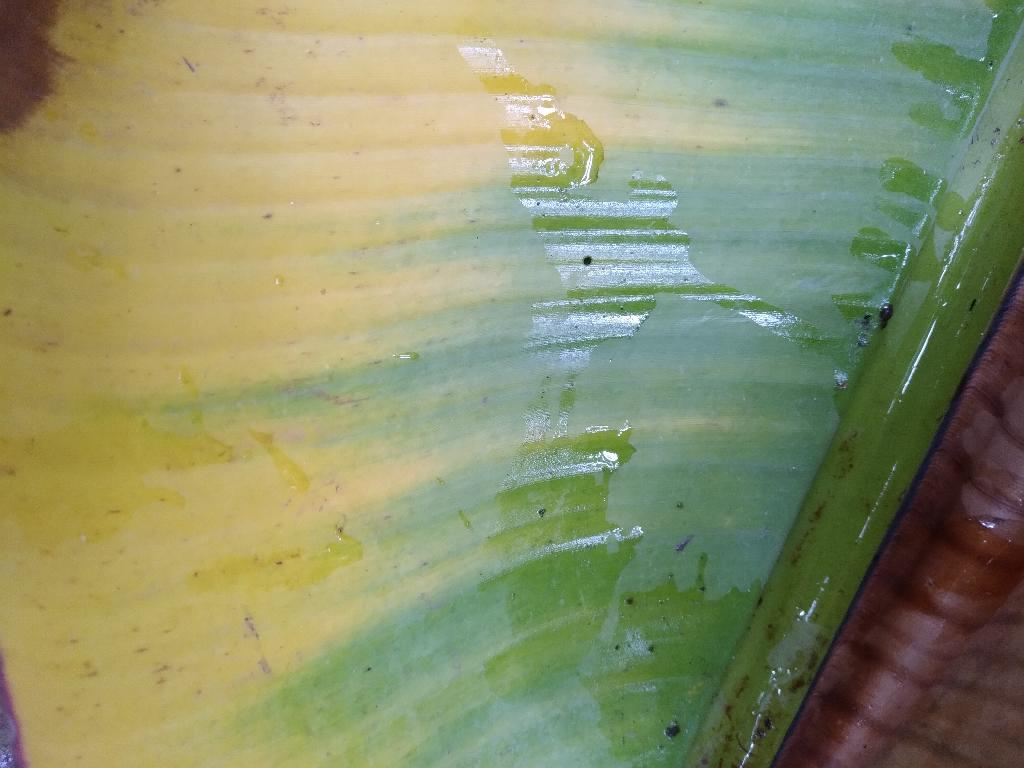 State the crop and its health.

banana, fusarium wilt race 1
